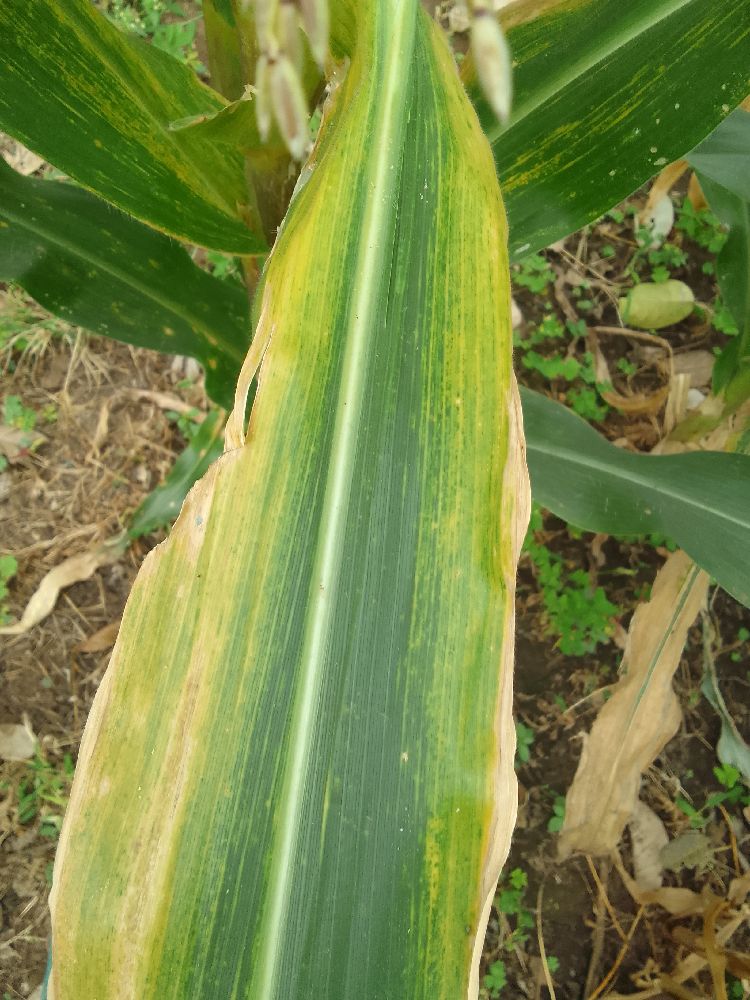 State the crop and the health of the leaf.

maize, maize lethal necrosis
